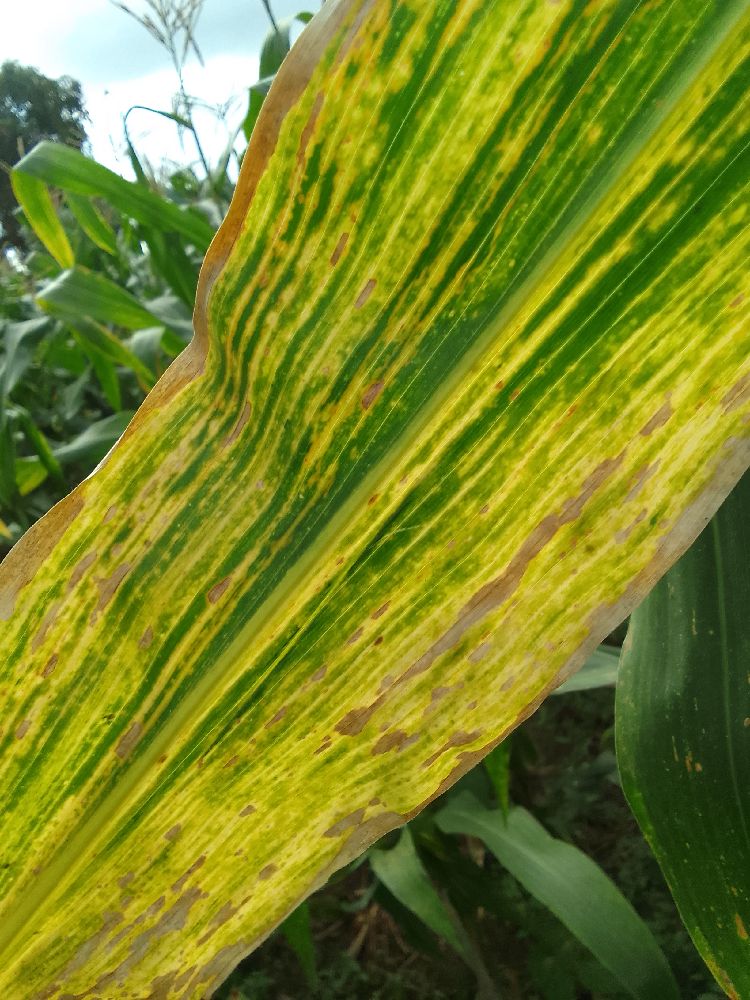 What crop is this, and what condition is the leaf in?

maize, maize lethal necrosis
